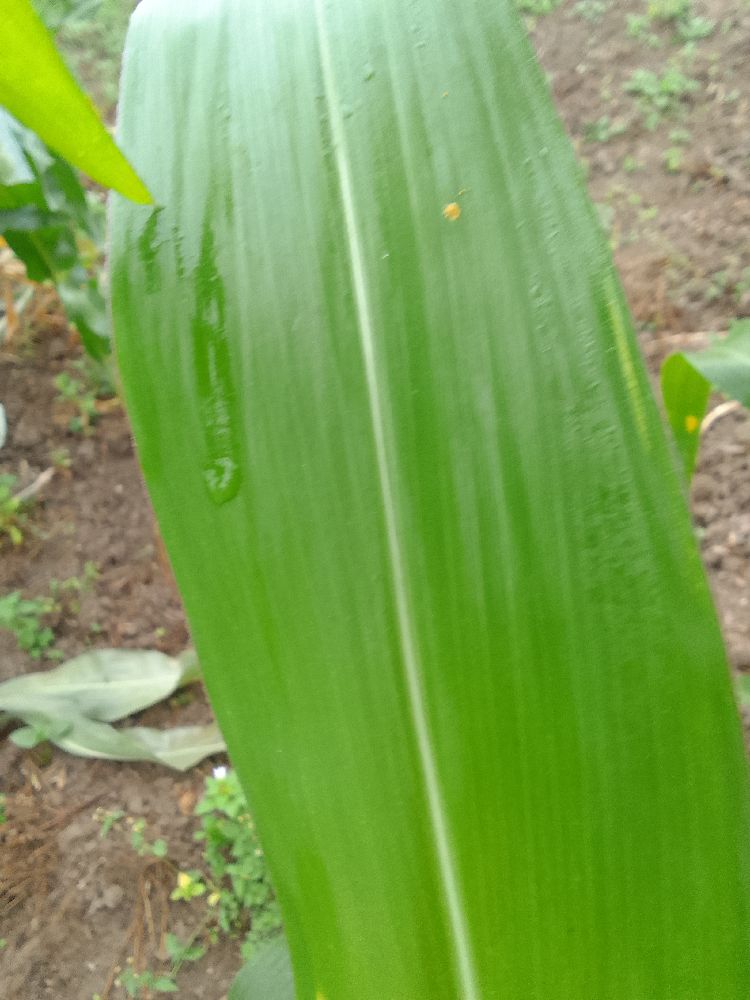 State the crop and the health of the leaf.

maize, healthy
